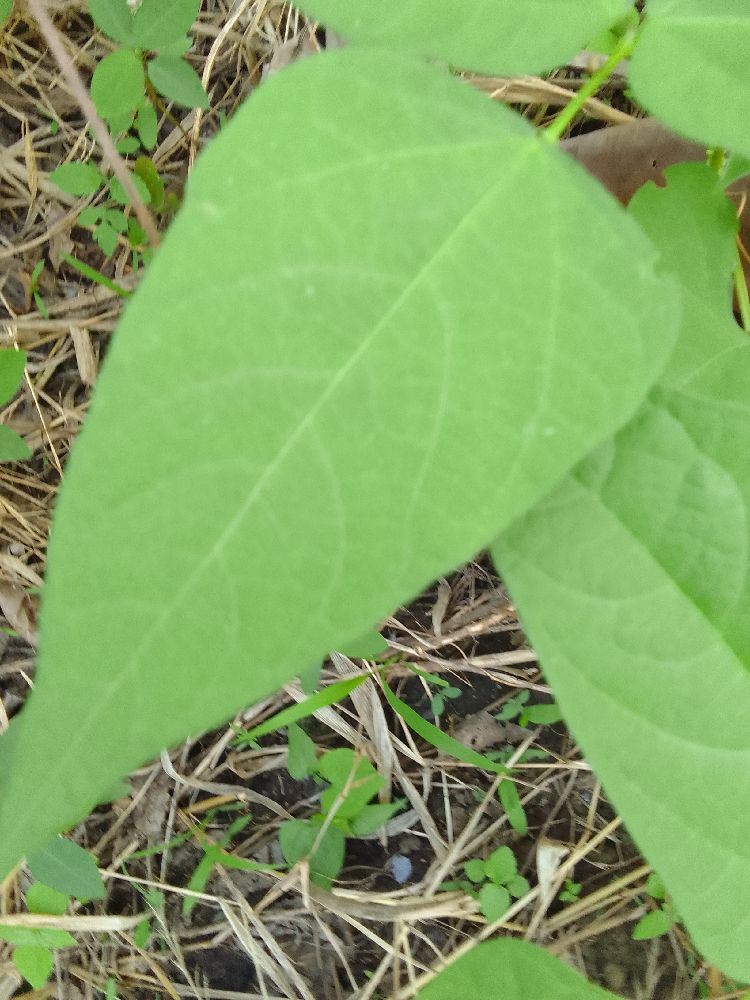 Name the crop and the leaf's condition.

common bean, healthy
